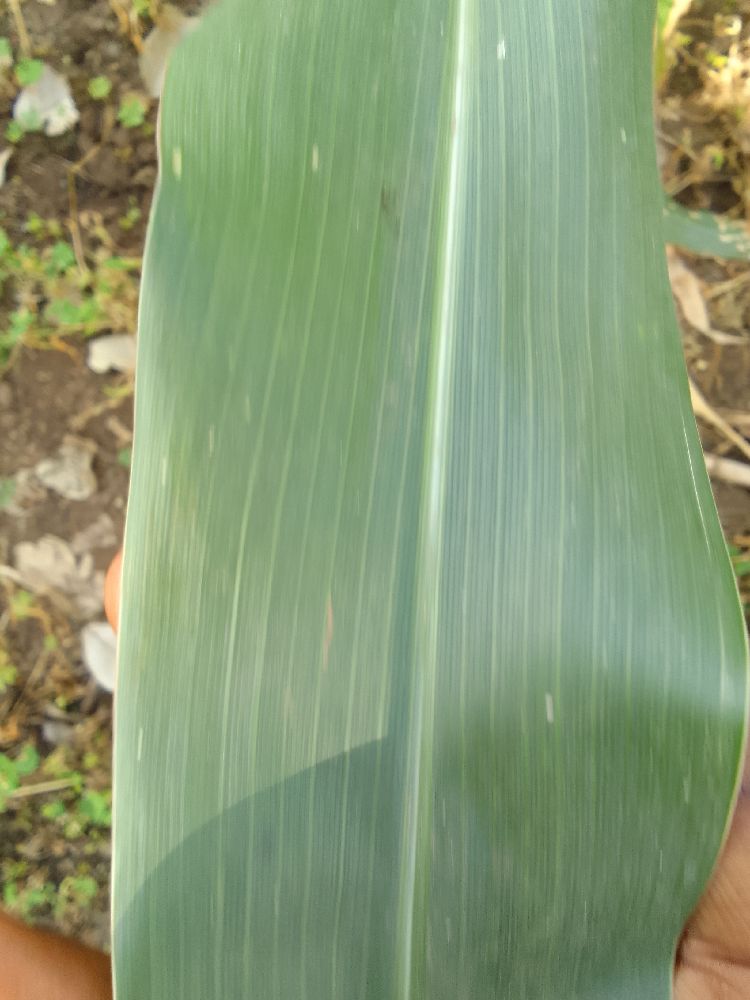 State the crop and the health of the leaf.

maize, healthy
